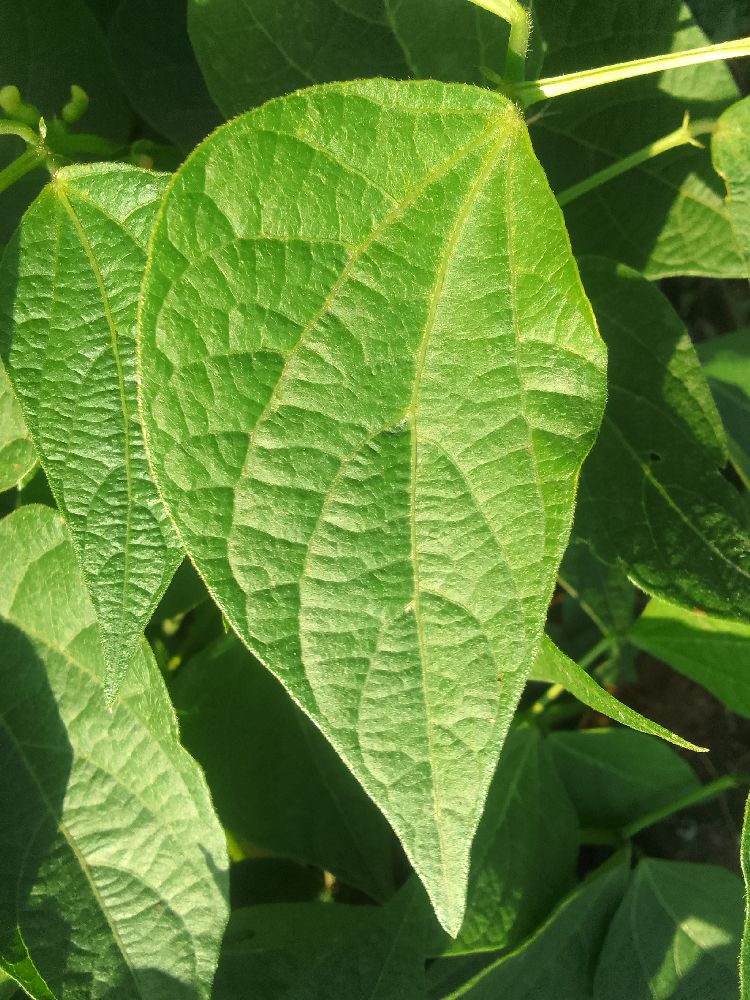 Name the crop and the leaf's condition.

common bean, healthy
